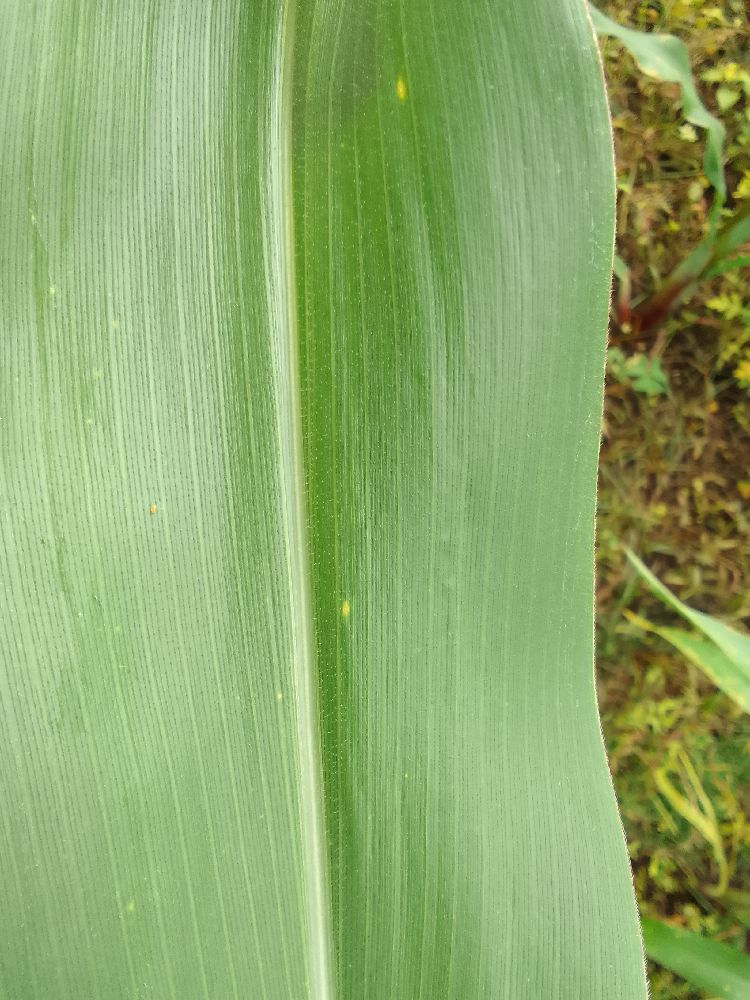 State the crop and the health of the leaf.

maize, healthy
